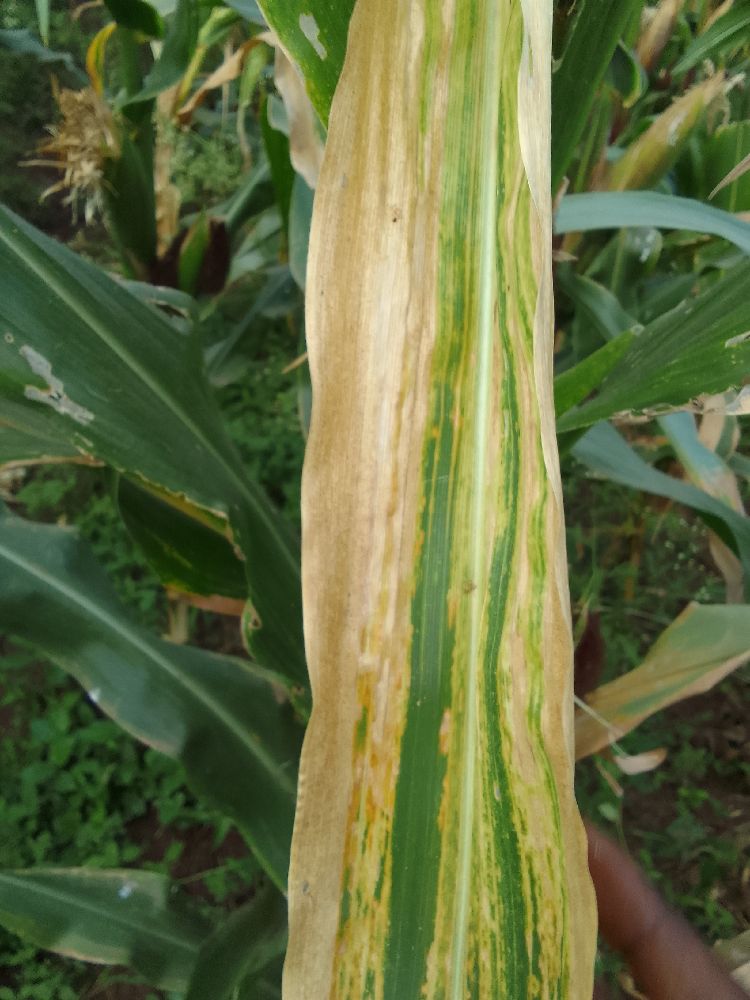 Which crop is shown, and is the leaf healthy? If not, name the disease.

maize, maize lethal necrosis
